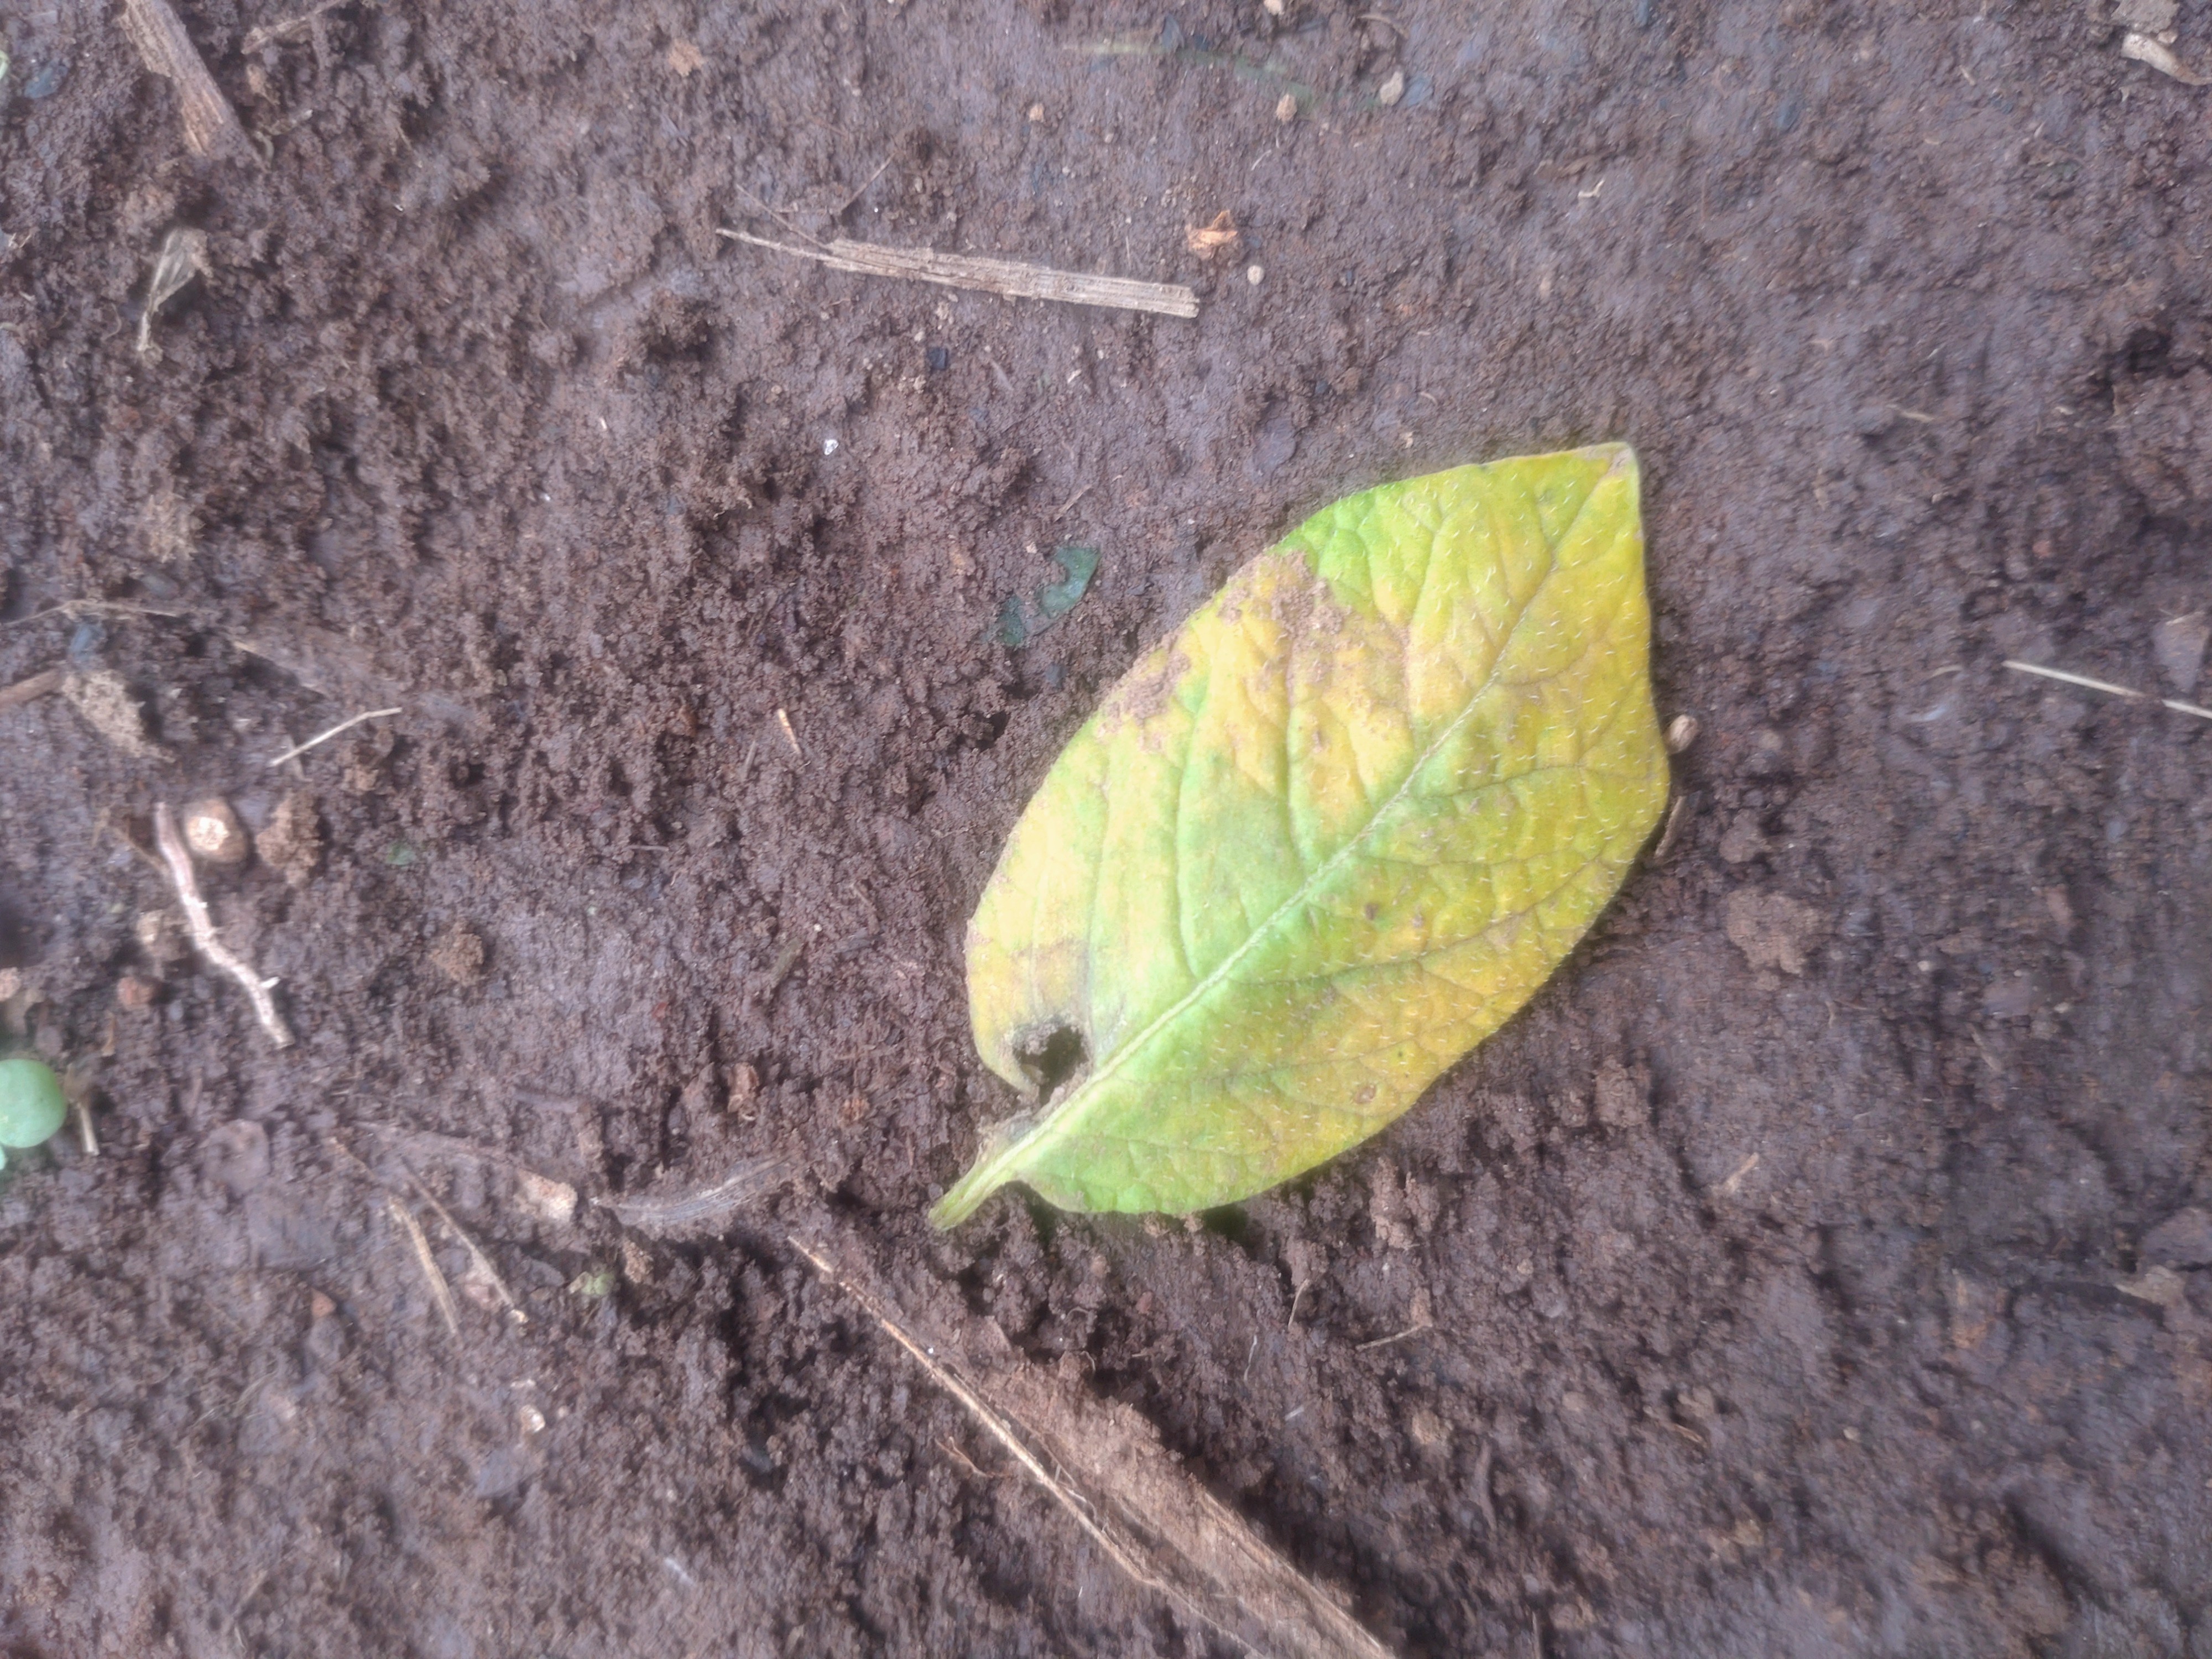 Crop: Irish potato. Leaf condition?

late blight
